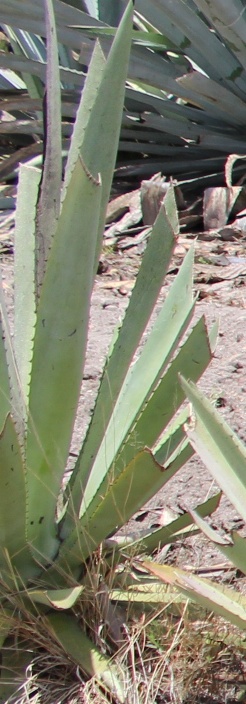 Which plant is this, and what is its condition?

agave, spotted
